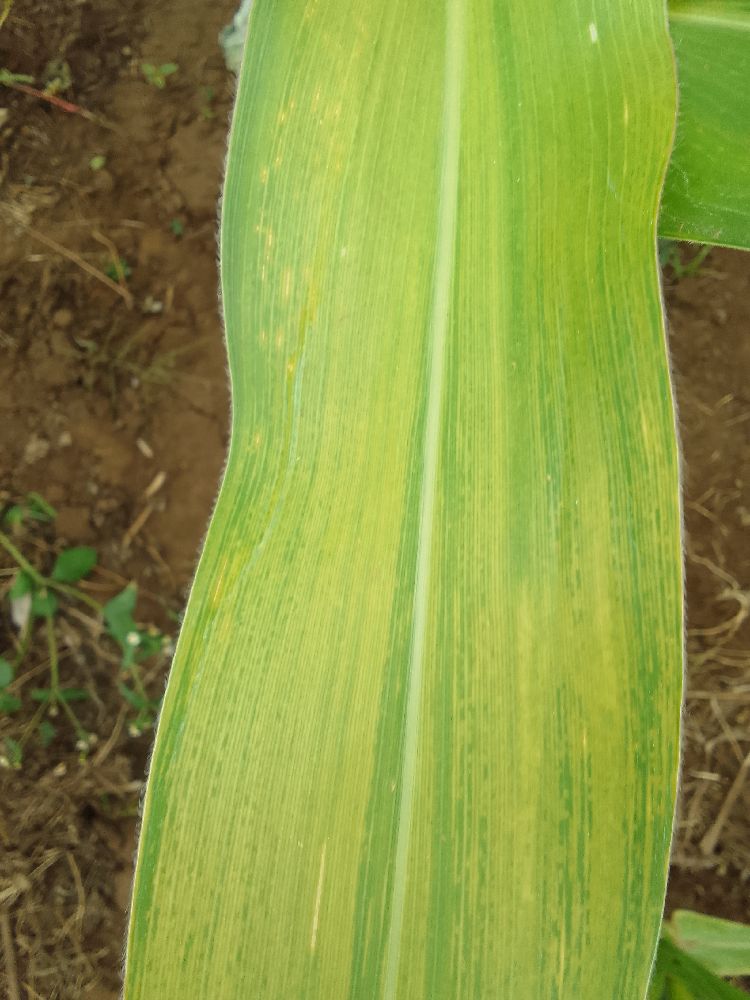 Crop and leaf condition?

maize, maize lethal necrosis
